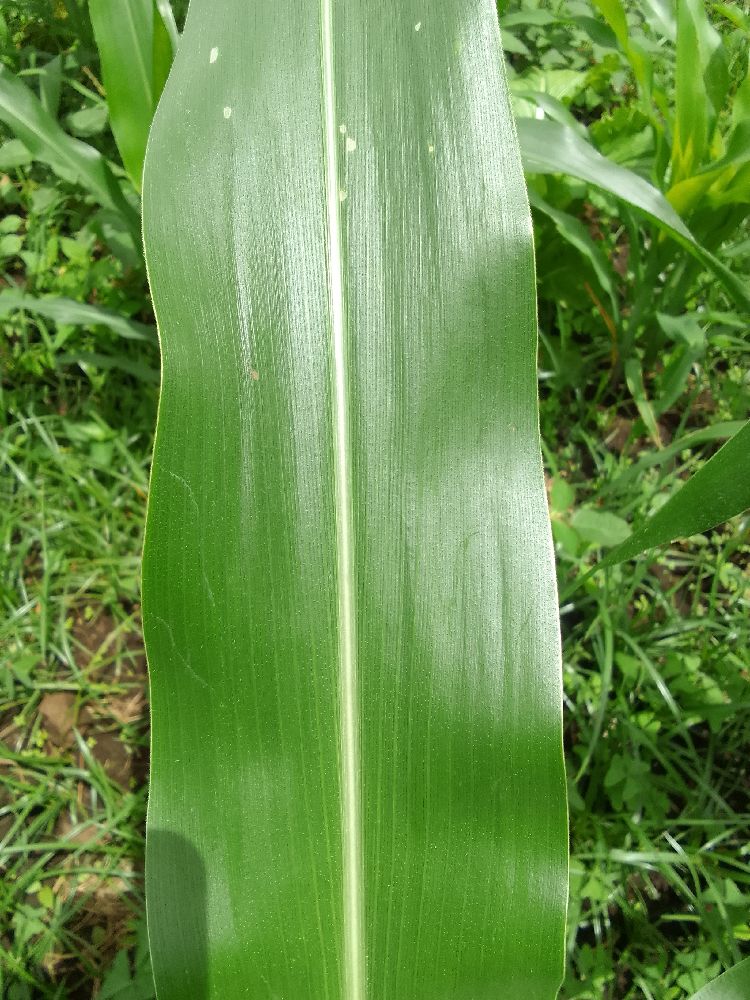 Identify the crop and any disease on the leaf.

maize, healthy
